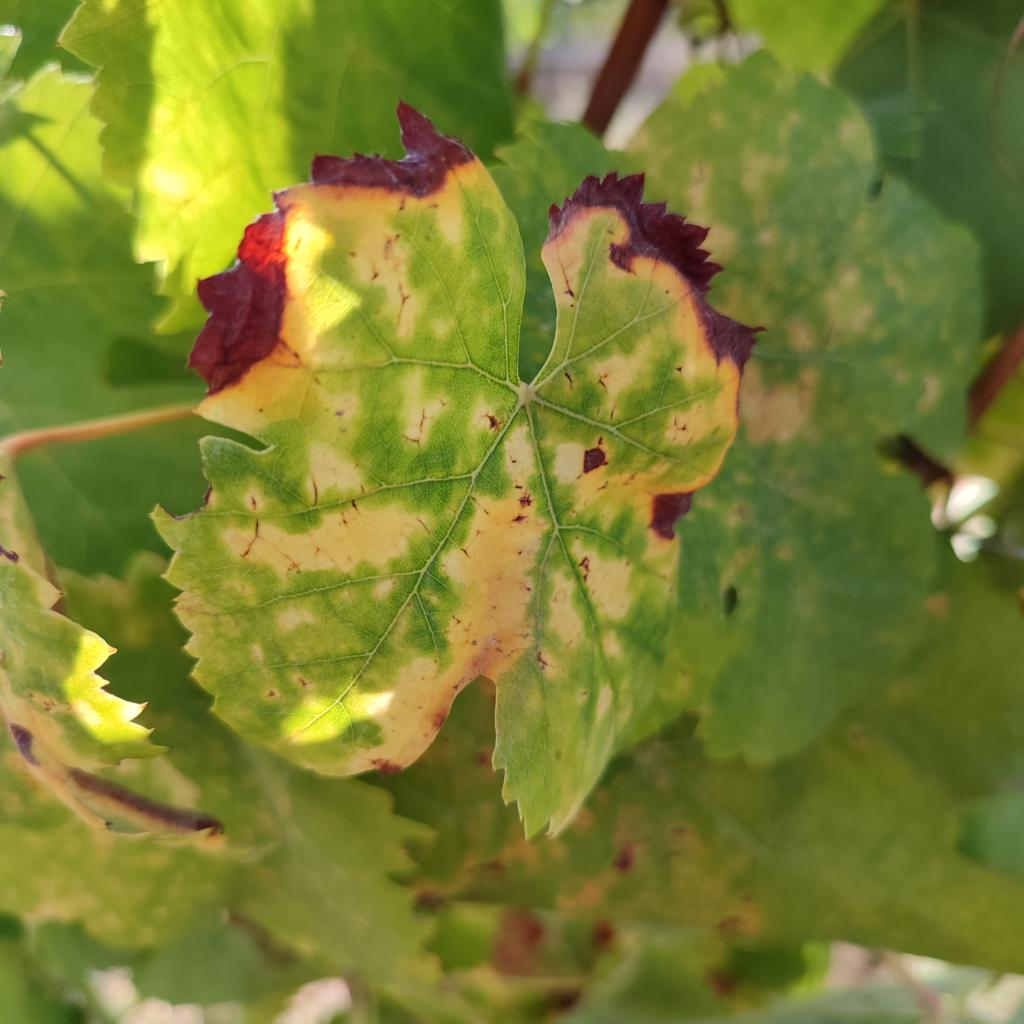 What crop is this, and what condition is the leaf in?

grapevine, esca complex
